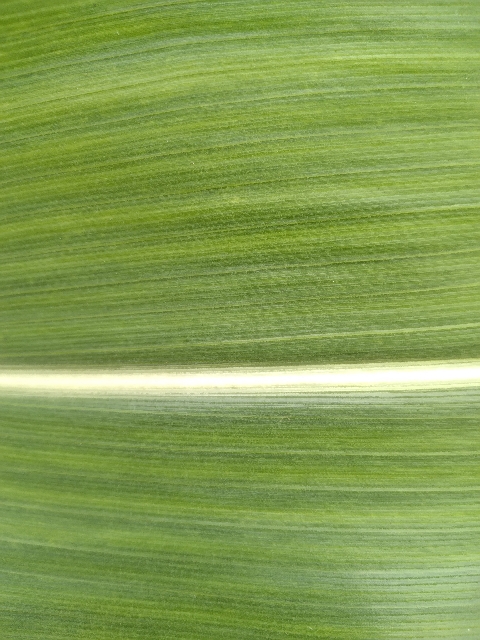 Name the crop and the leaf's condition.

maize, healthy
